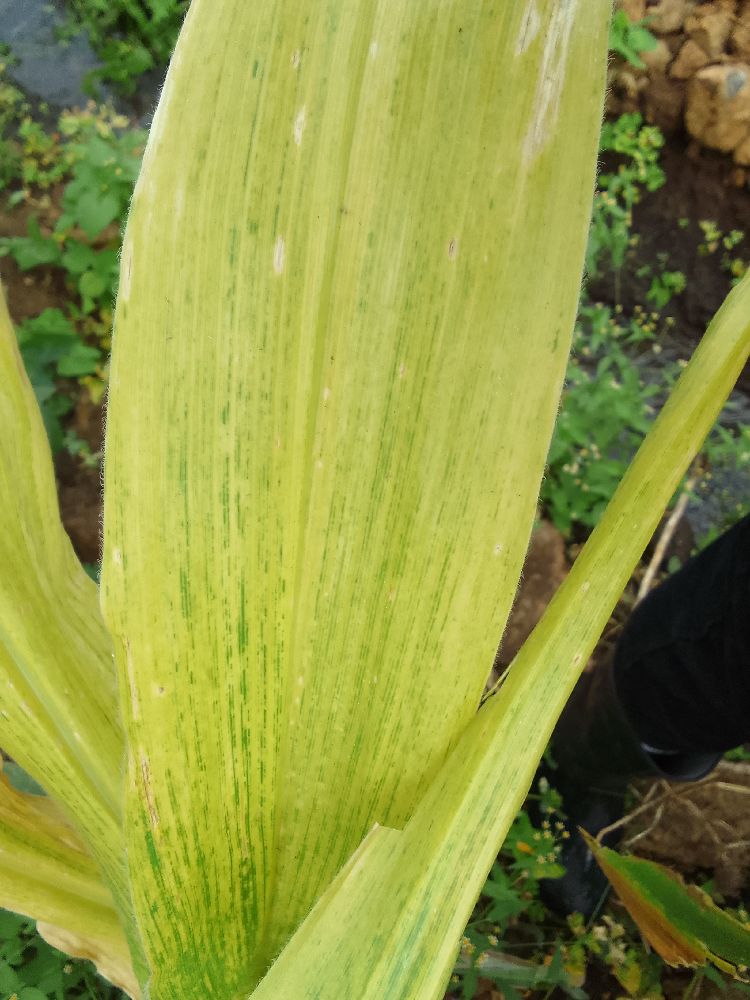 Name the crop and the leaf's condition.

maize, maize lethal necrosis
